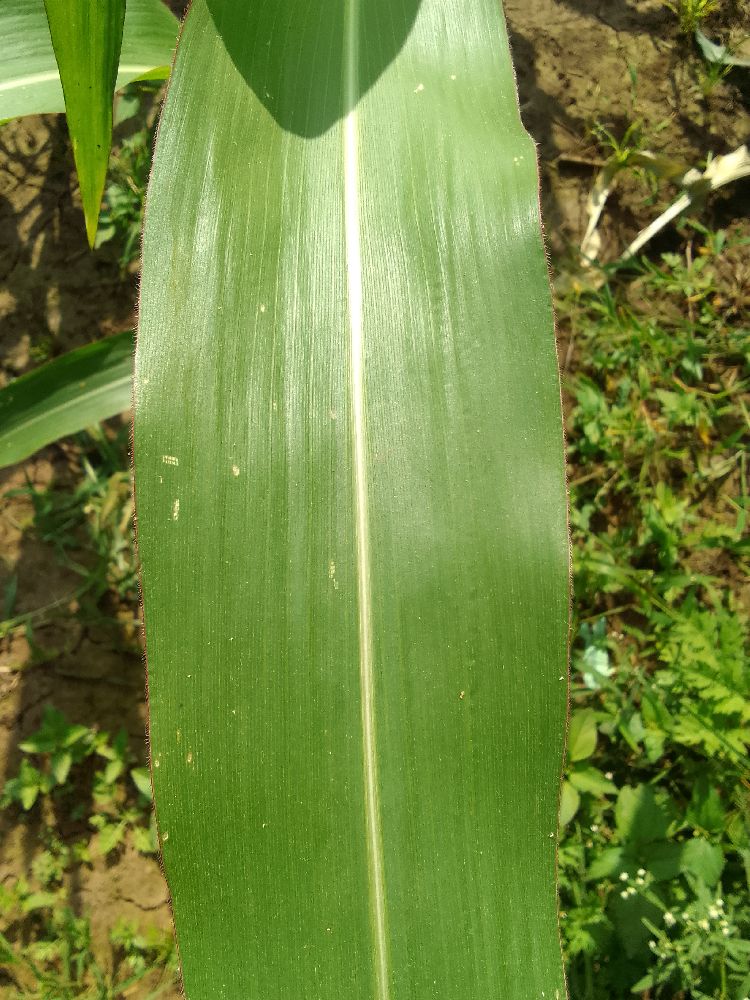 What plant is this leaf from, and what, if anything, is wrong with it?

maize, healthy
